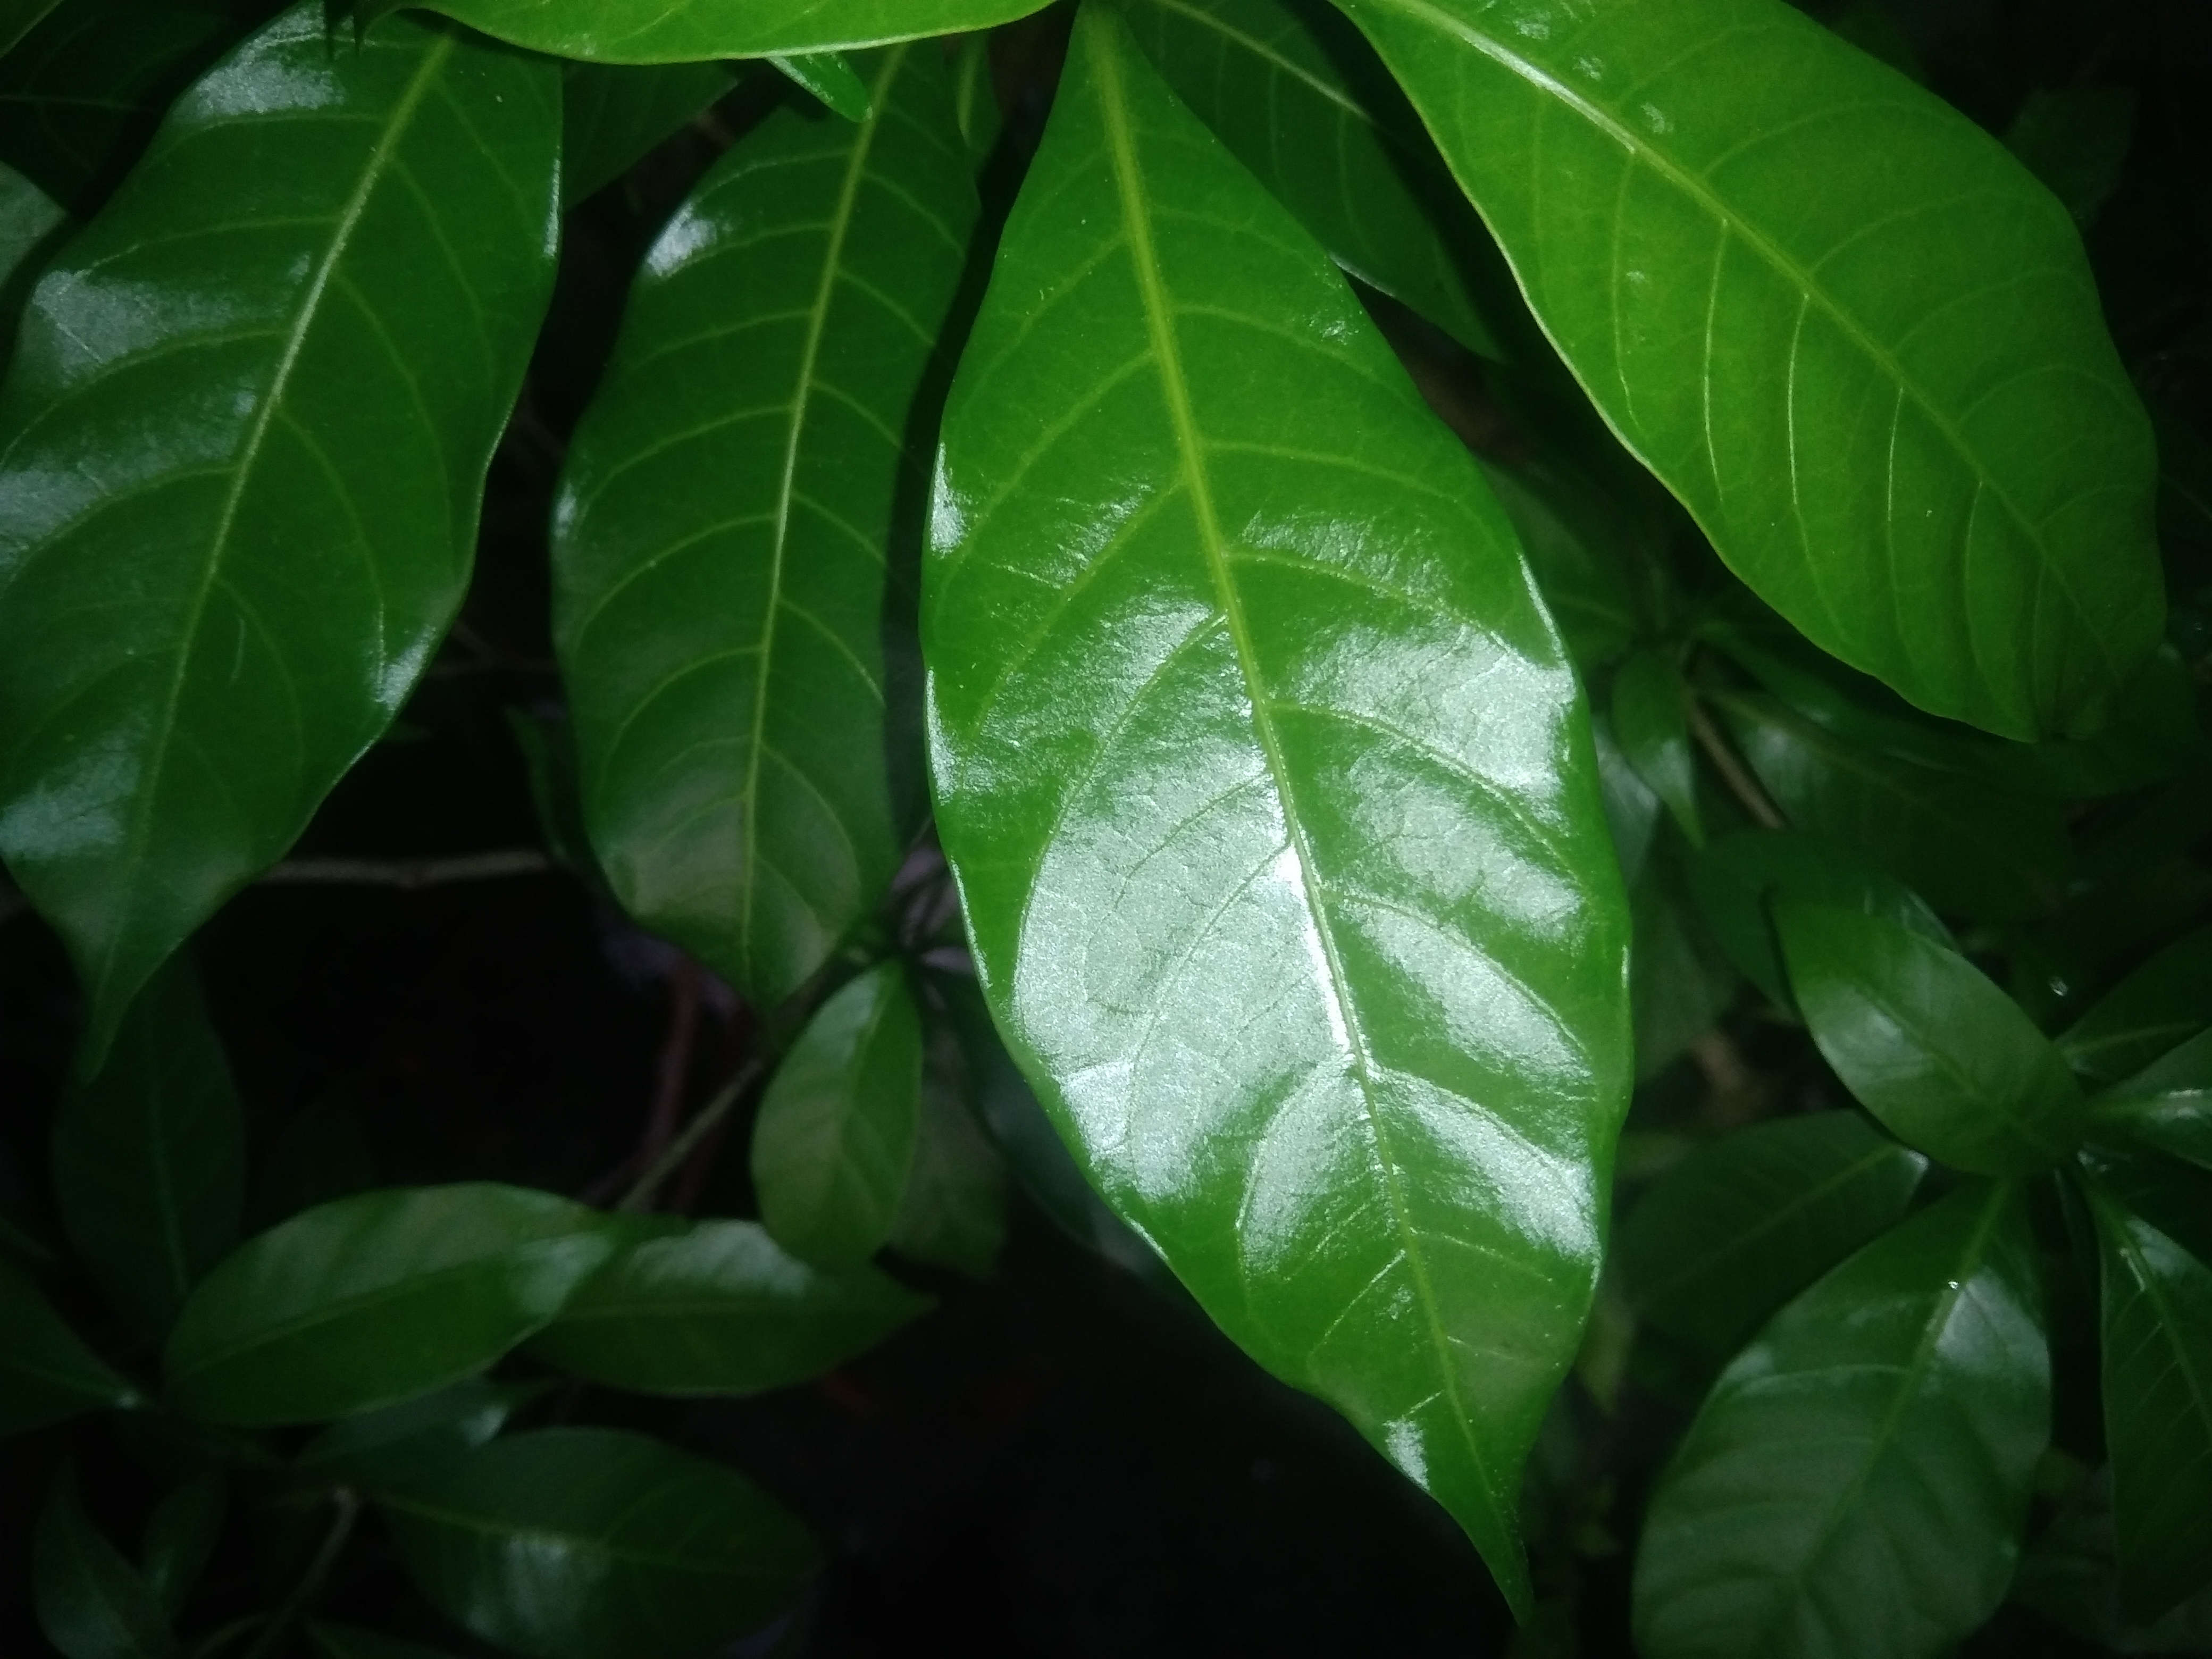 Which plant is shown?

togor
